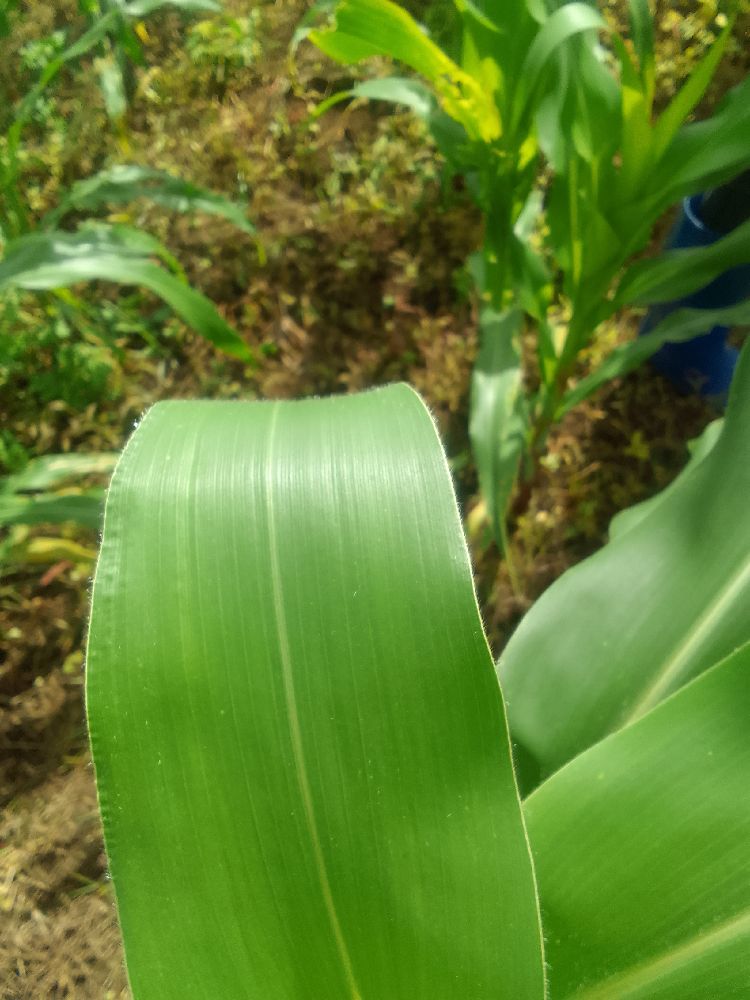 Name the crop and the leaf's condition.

maize, healthy
